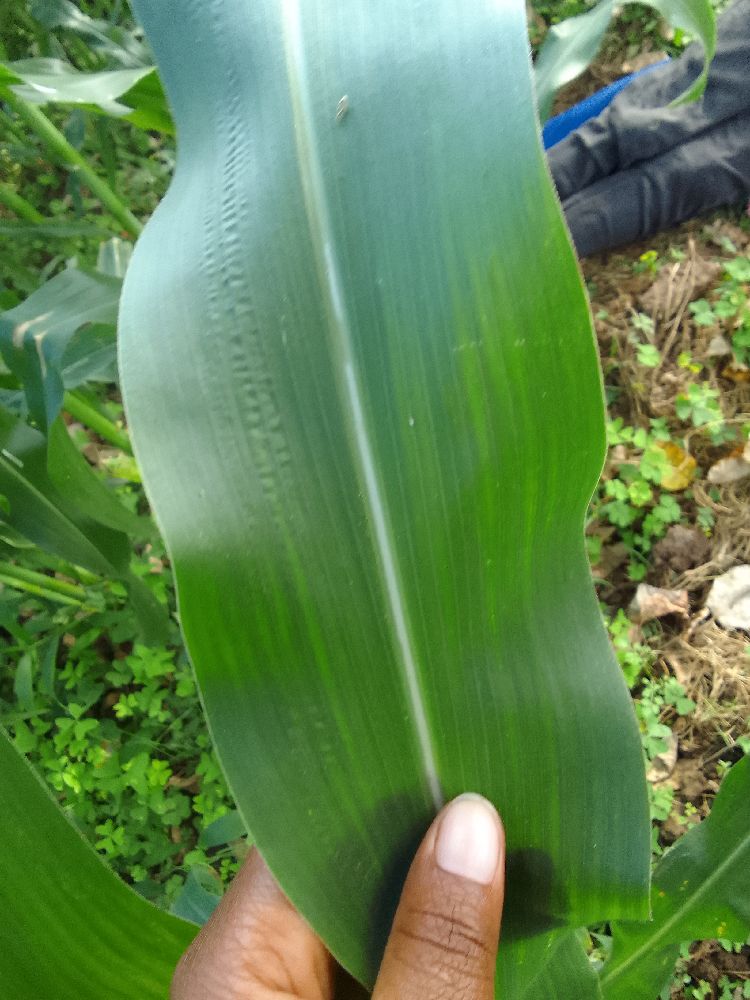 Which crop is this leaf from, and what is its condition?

maize, healthy
